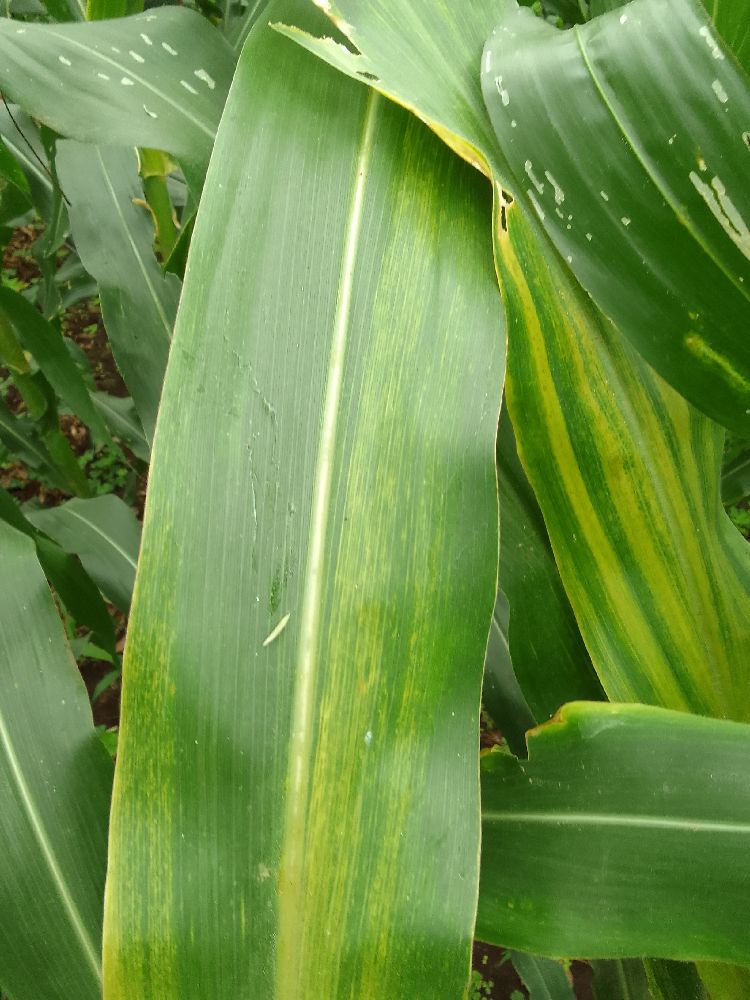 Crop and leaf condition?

maize, maize lethal necrosis
